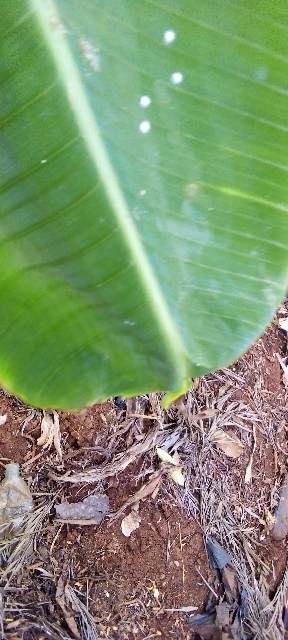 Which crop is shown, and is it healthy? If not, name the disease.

banana, healthy
